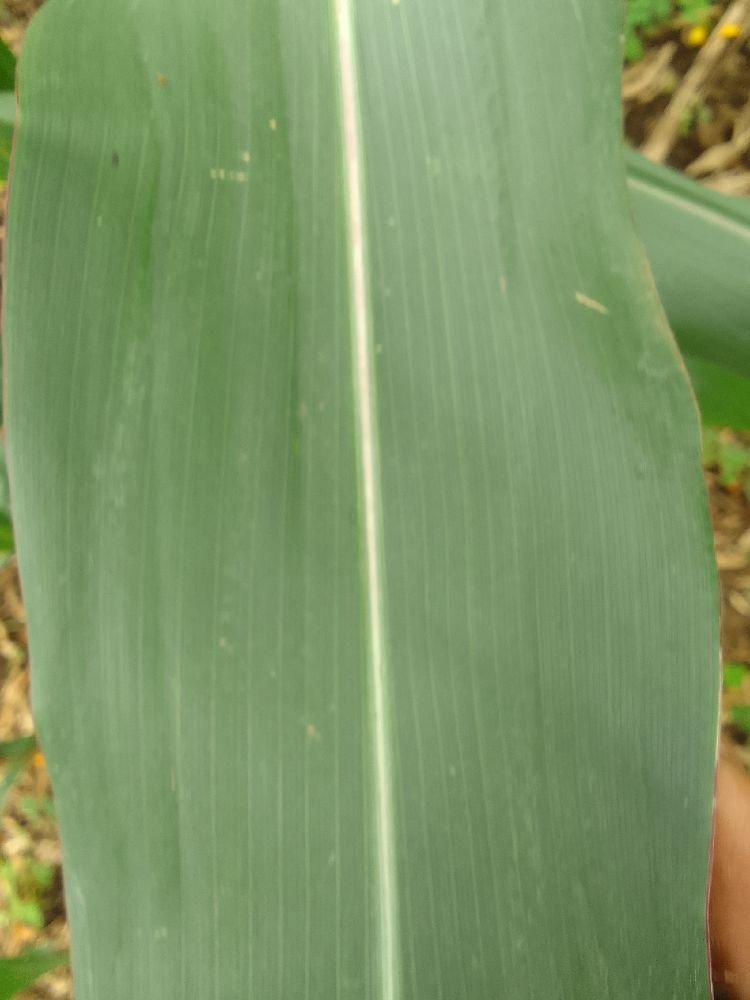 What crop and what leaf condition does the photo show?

maize, healthy
